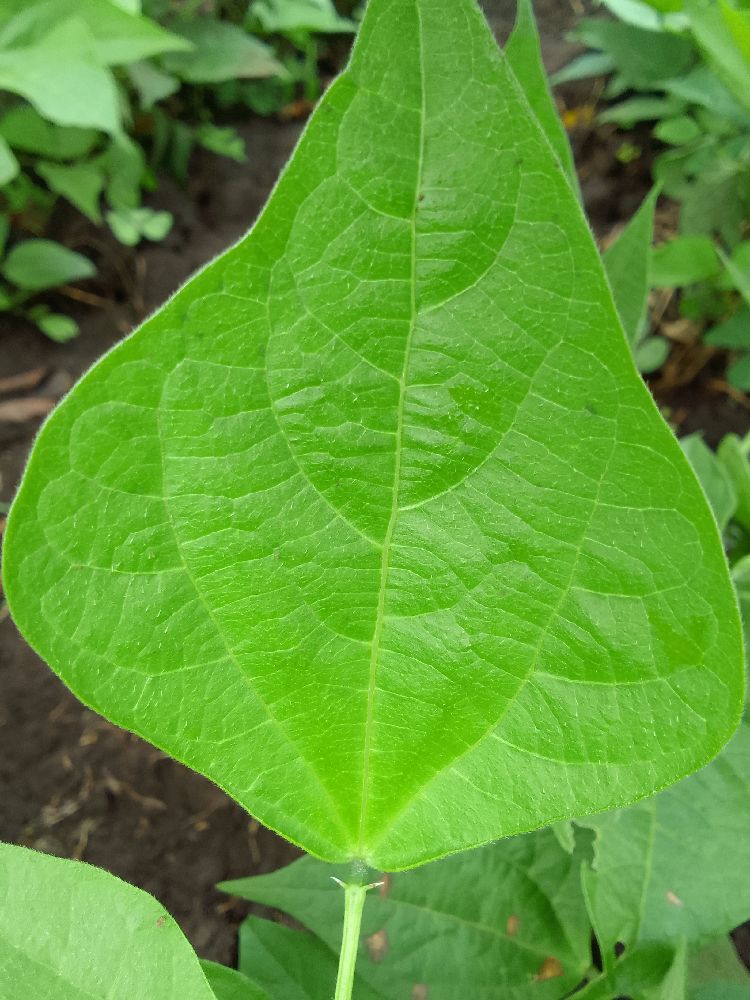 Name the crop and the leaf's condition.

common bean, healthy
